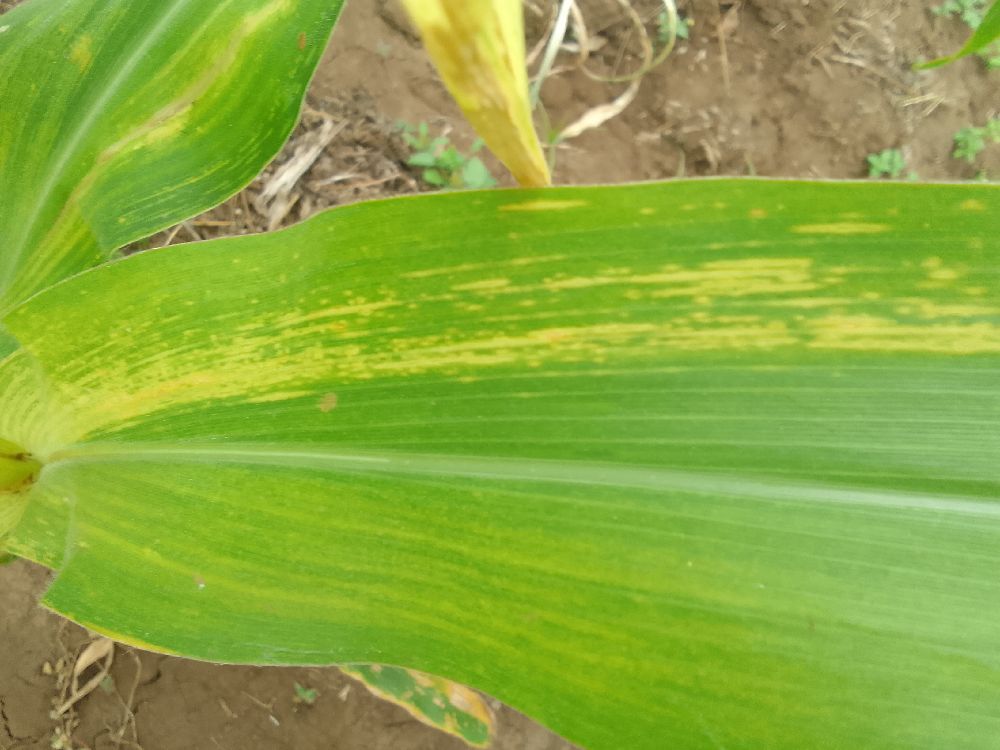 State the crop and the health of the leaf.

maize, maize lethal necrosis
